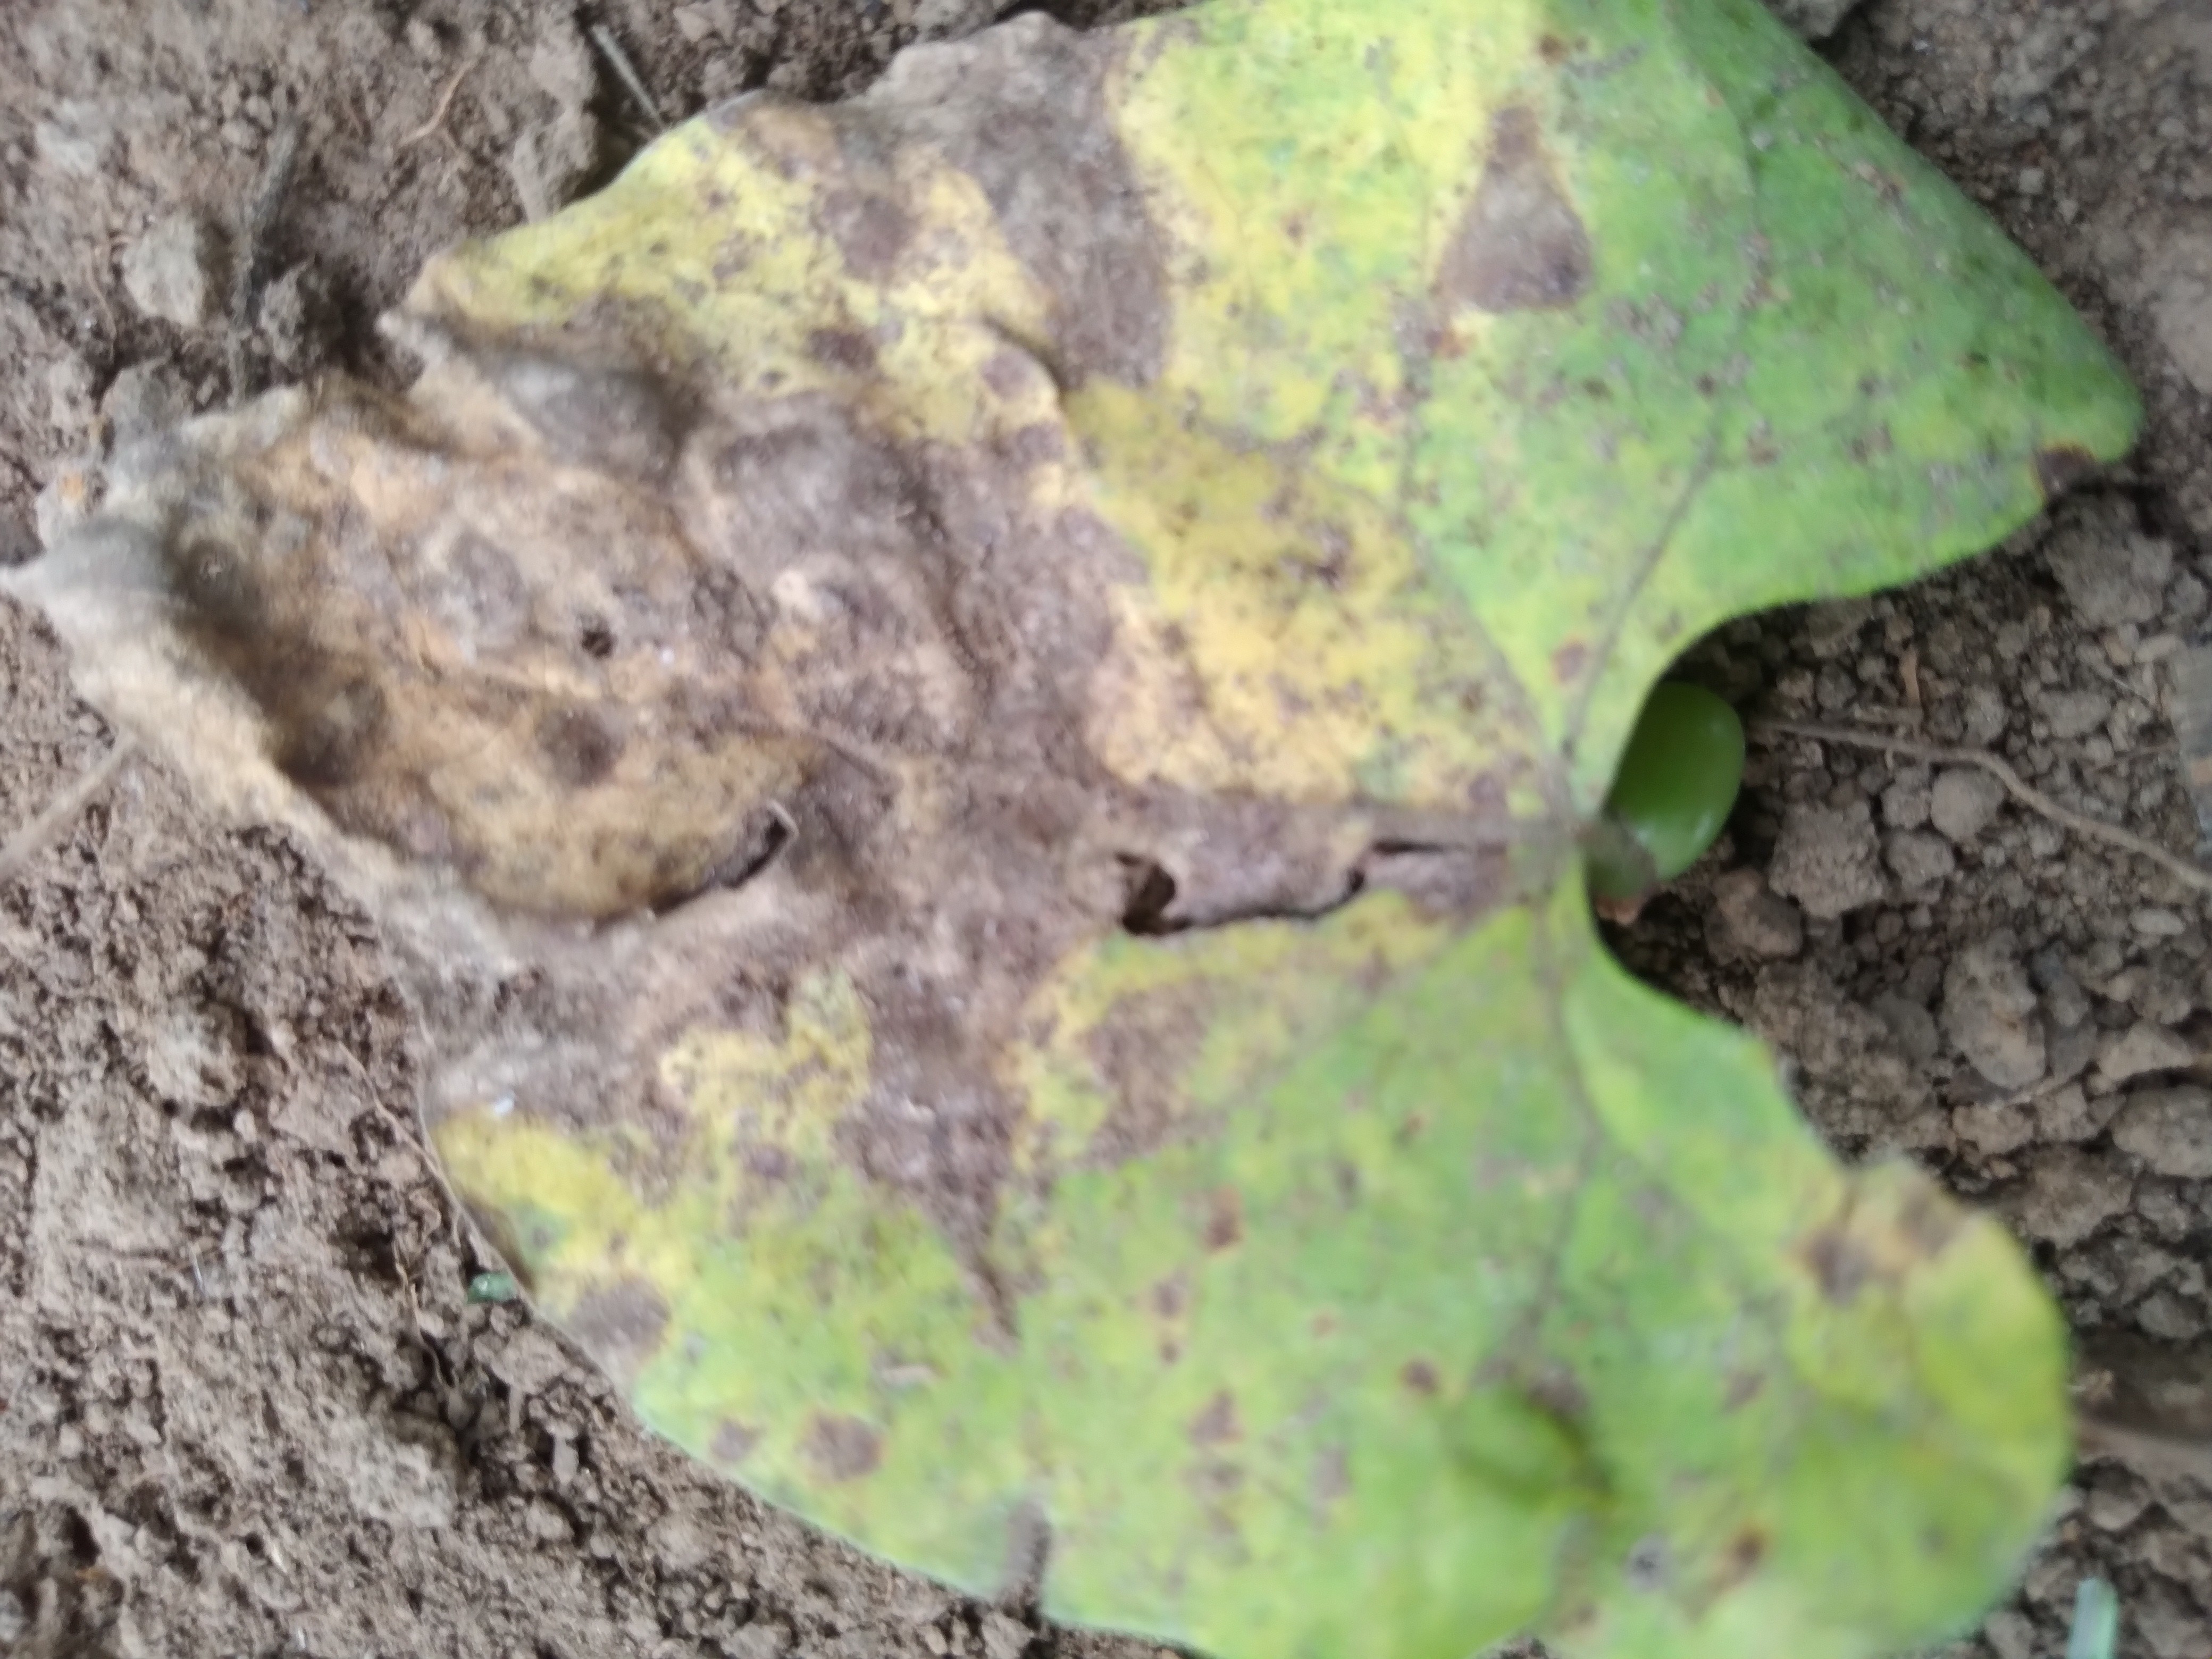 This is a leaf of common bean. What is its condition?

rust
